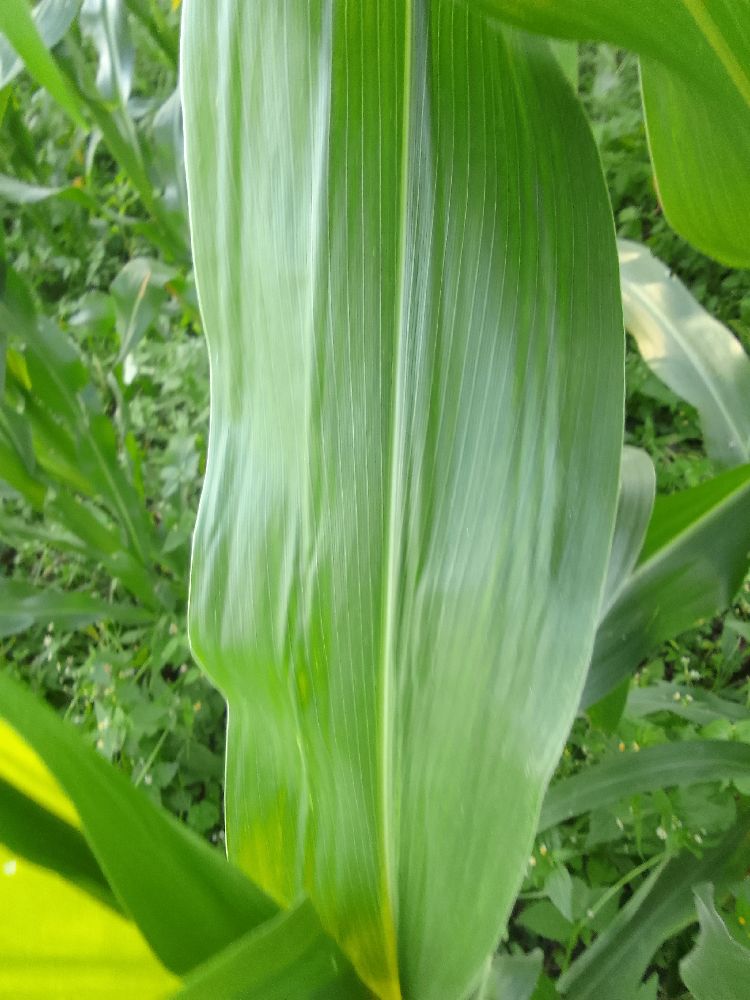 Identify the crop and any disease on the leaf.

maize, healthy
